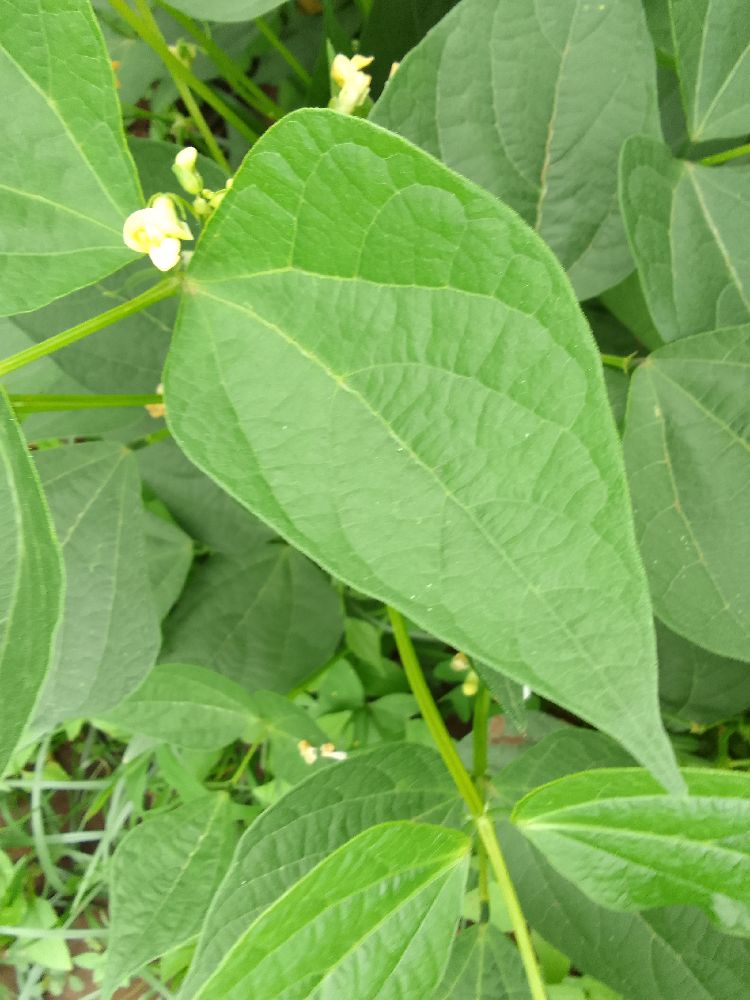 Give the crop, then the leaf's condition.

common bean, healthy
